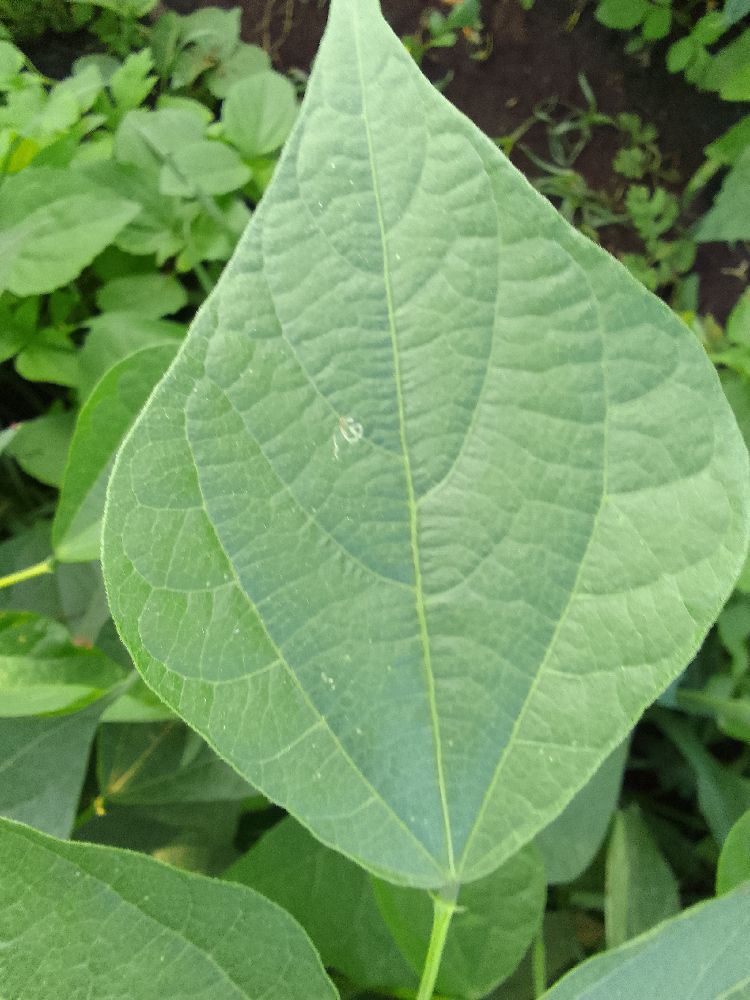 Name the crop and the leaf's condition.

common bean, healthy
